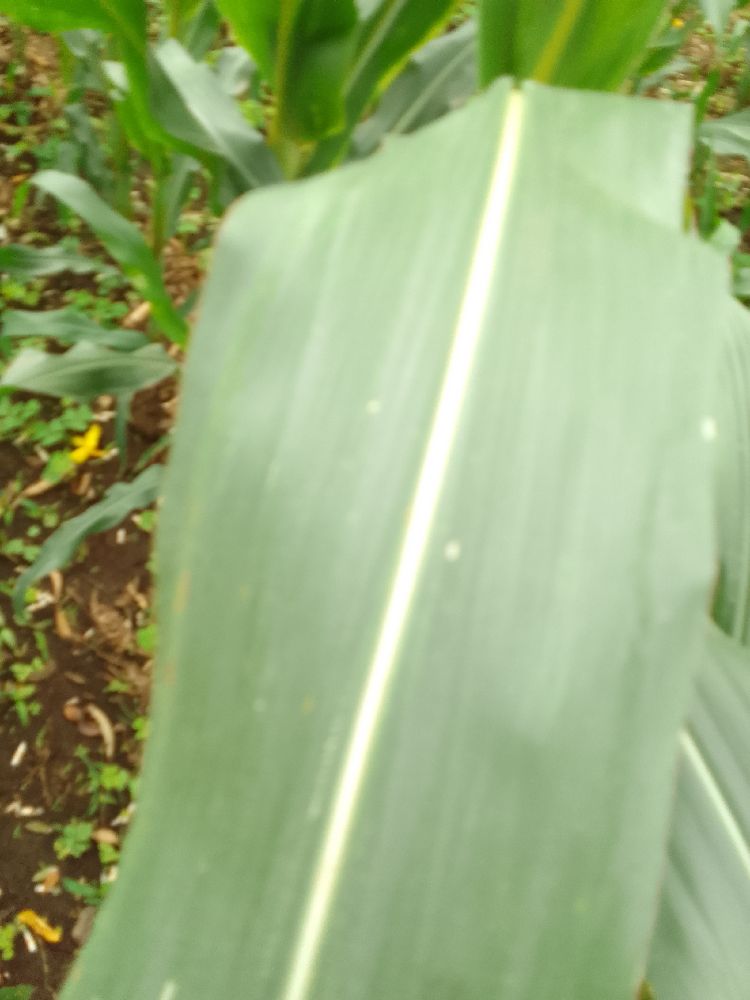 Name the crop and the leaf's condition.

maize, healthy
